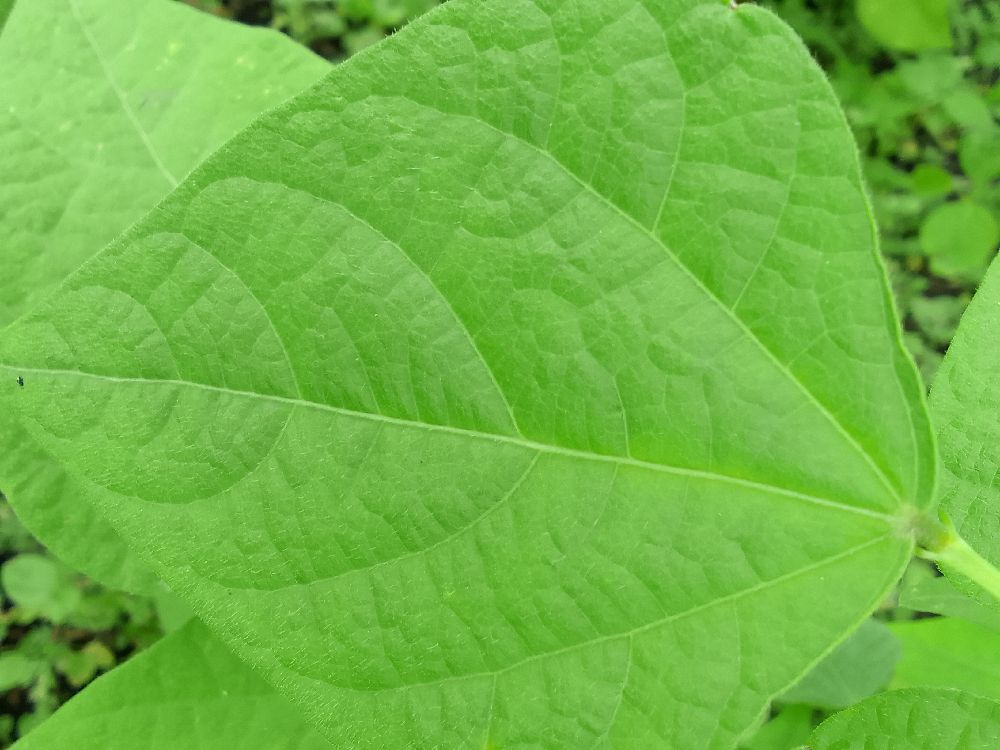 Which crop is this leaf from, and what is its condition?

common bean, healthy
